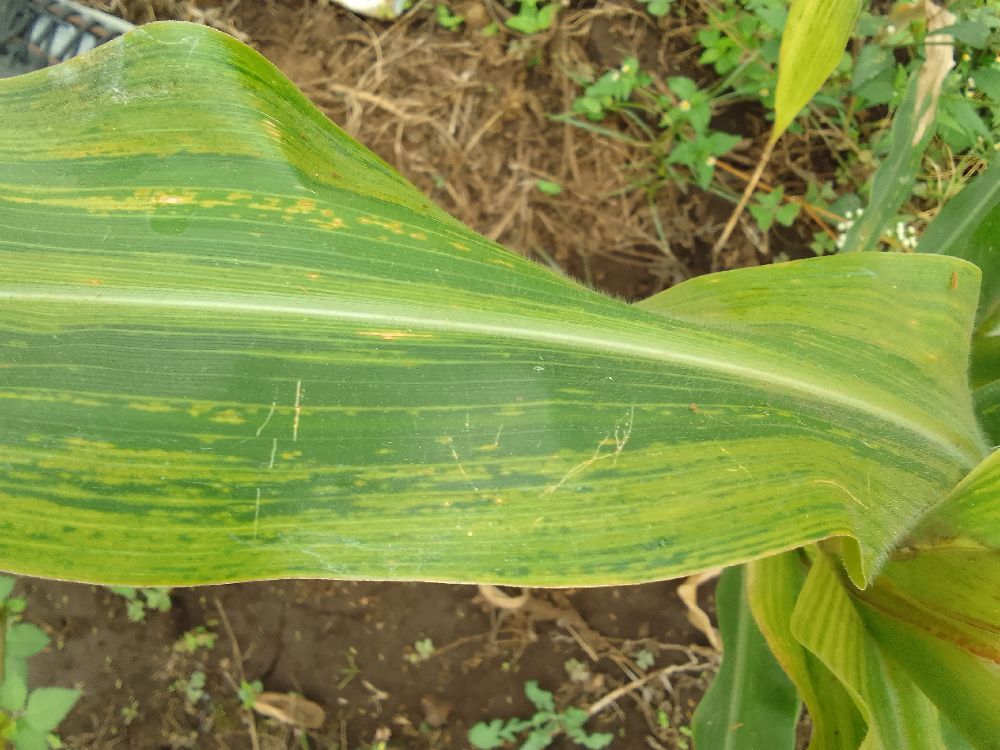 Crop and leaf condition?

maize, maize lethal necrosis
